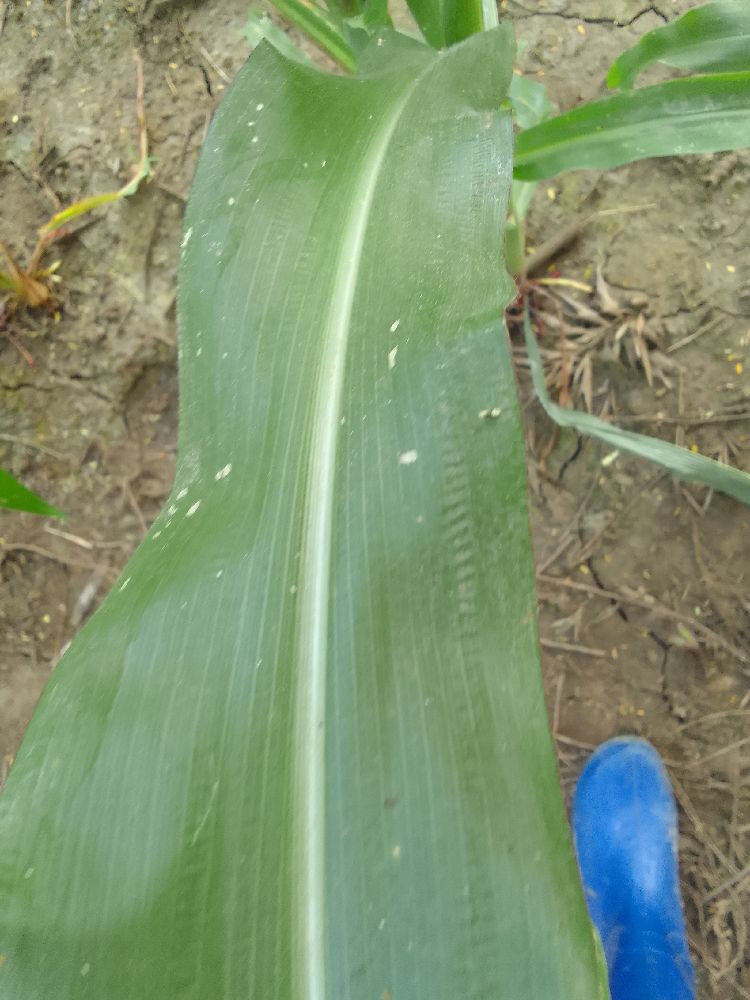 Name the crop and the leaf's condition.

maize, healthy
